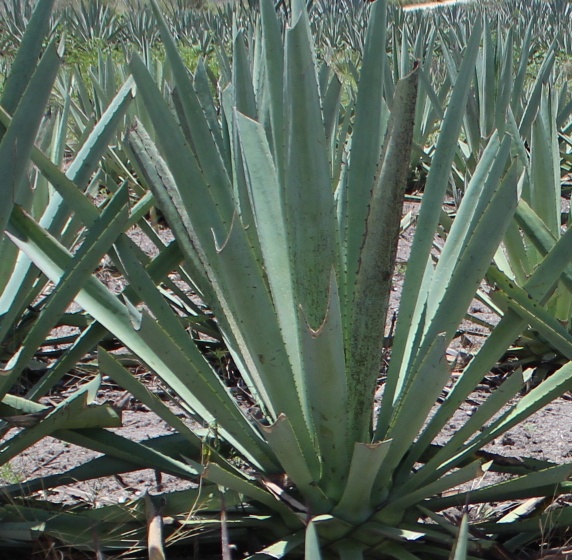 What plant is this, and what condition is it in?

agave, spotted
